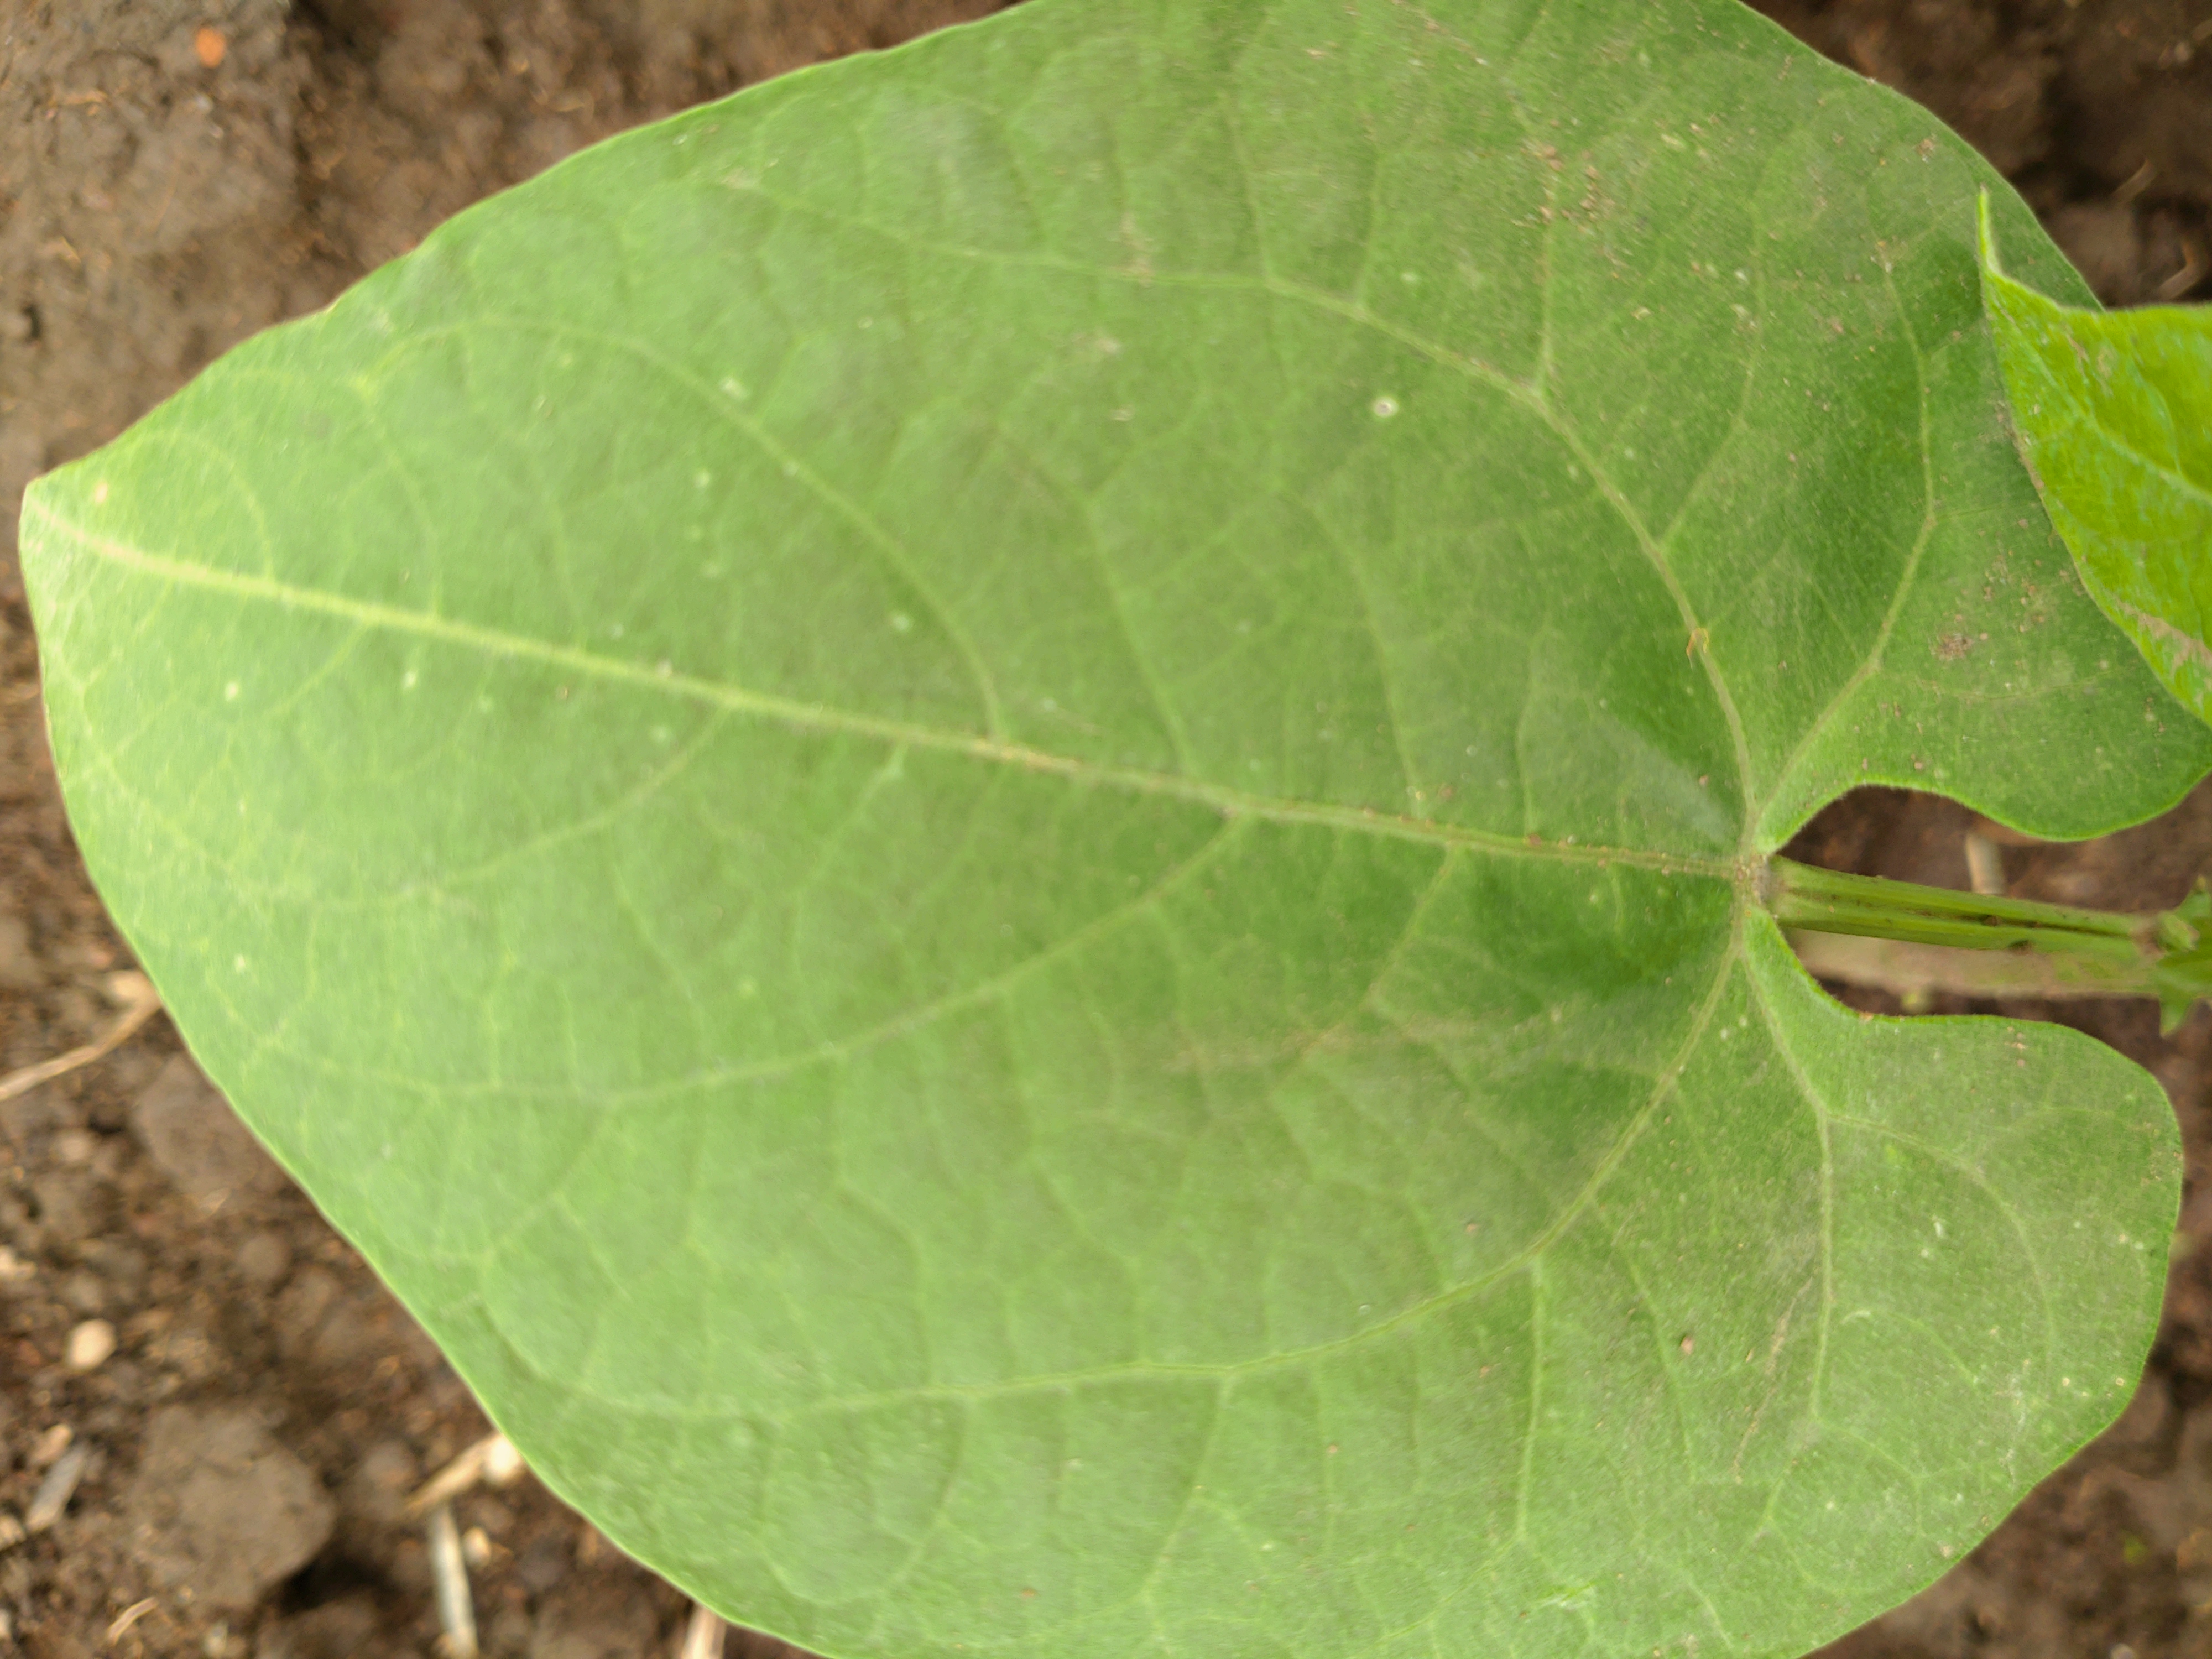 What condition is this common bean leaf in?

healthy
